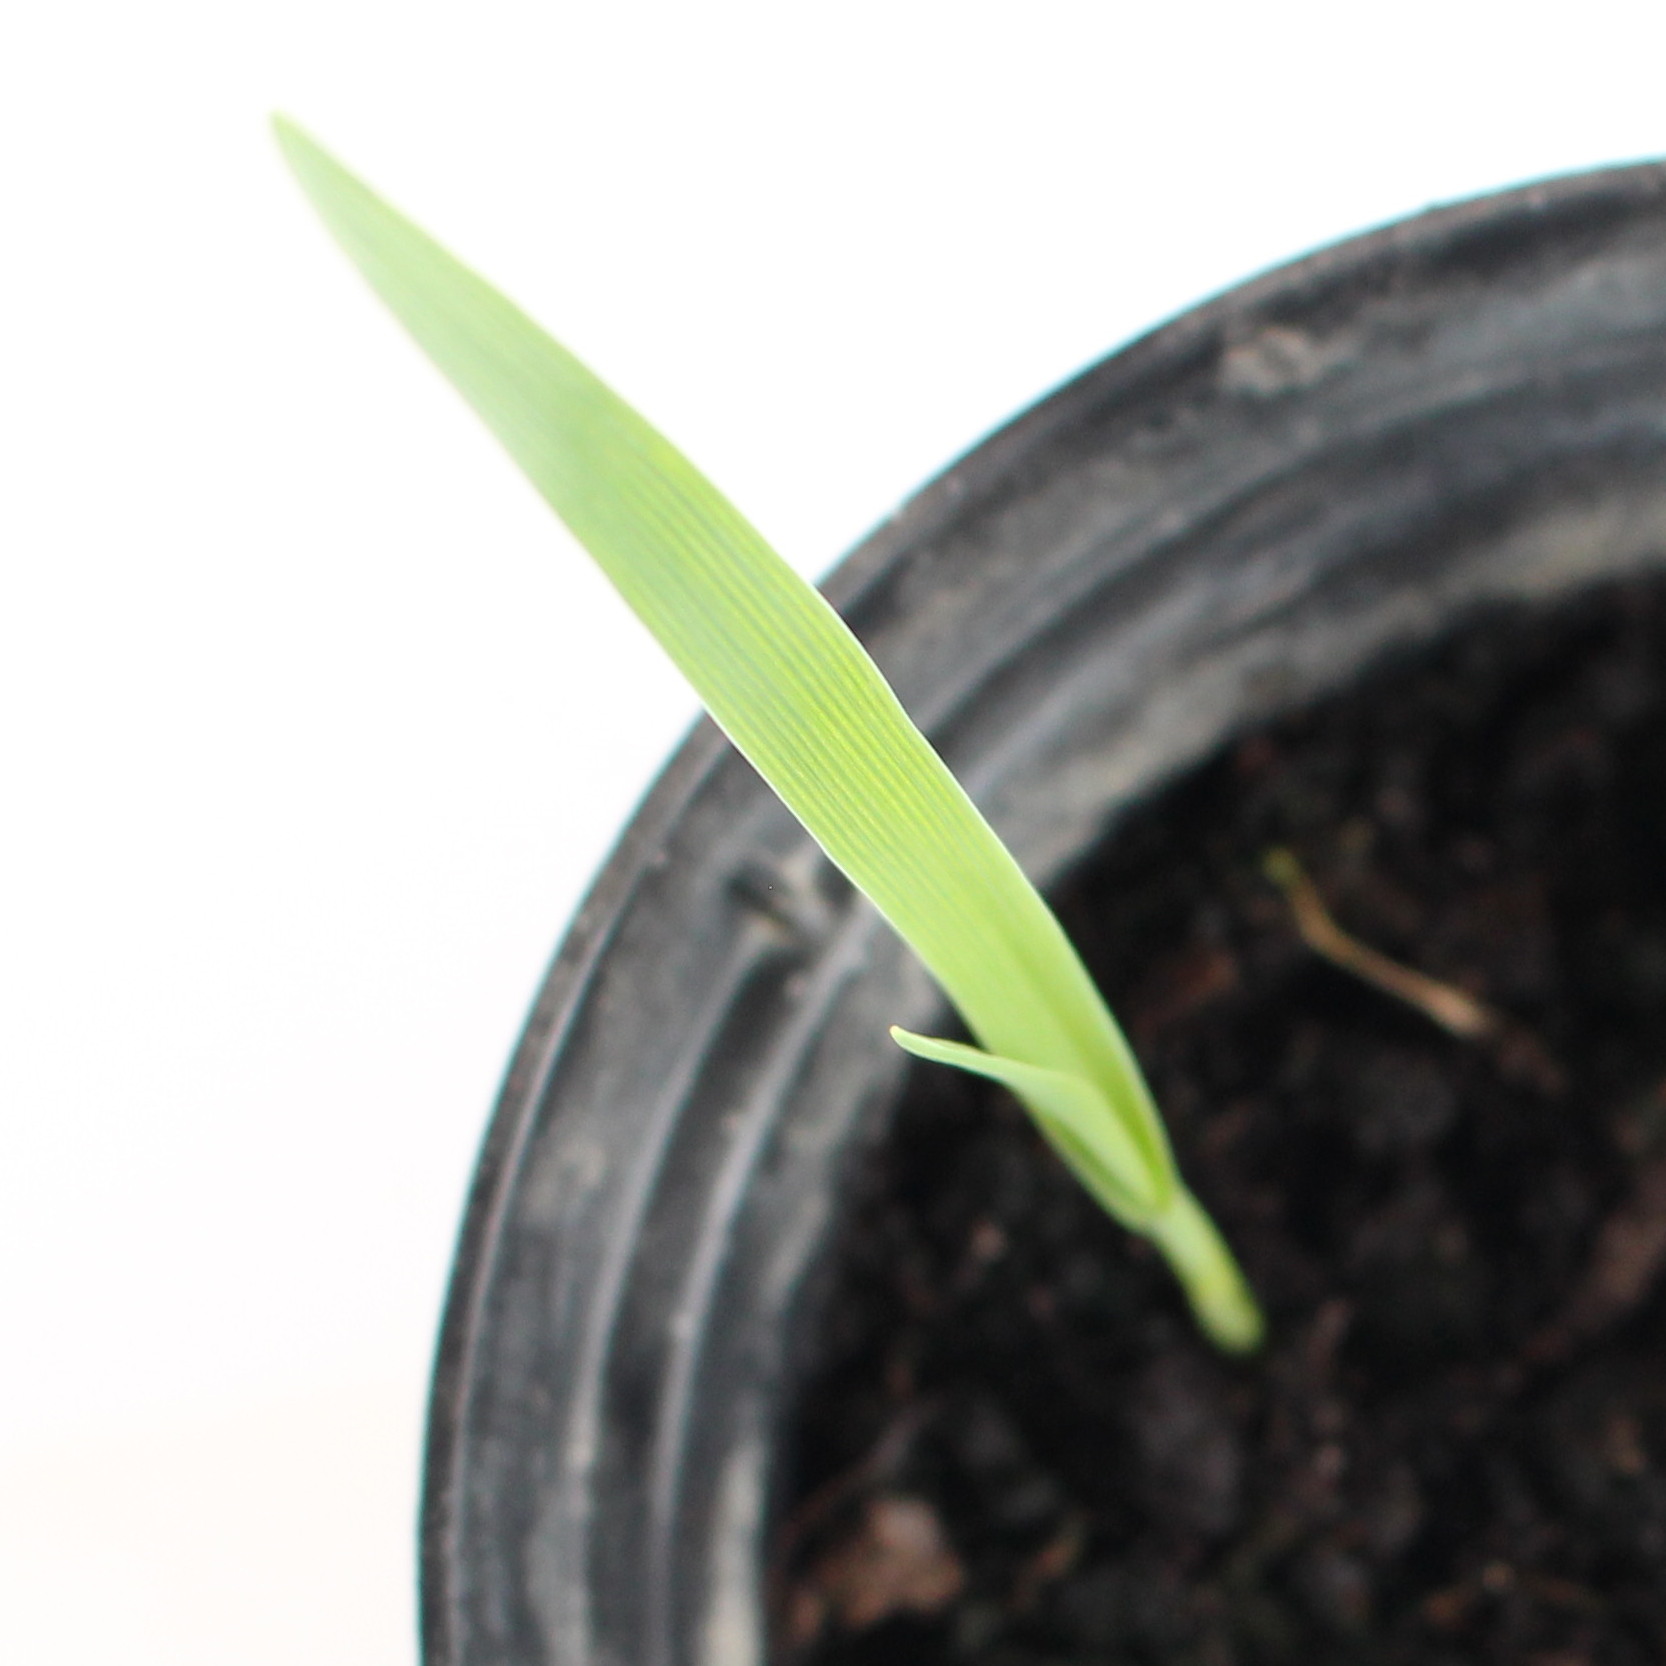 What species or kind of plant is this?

Avena sterilis
